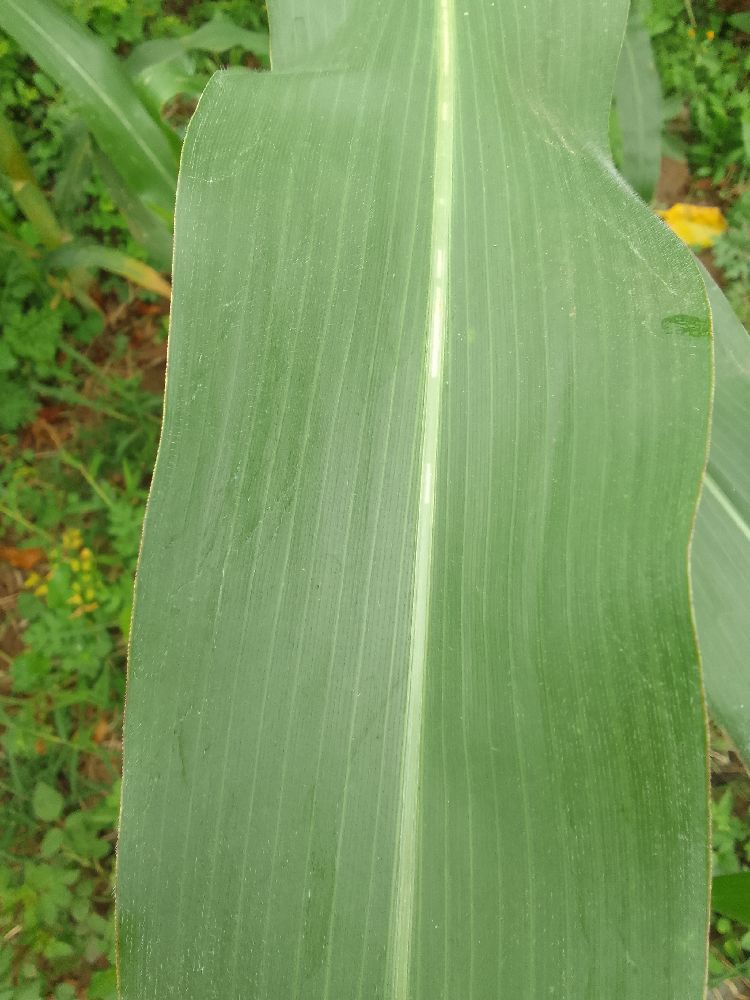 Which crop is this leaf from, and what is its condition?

maize, healthy
